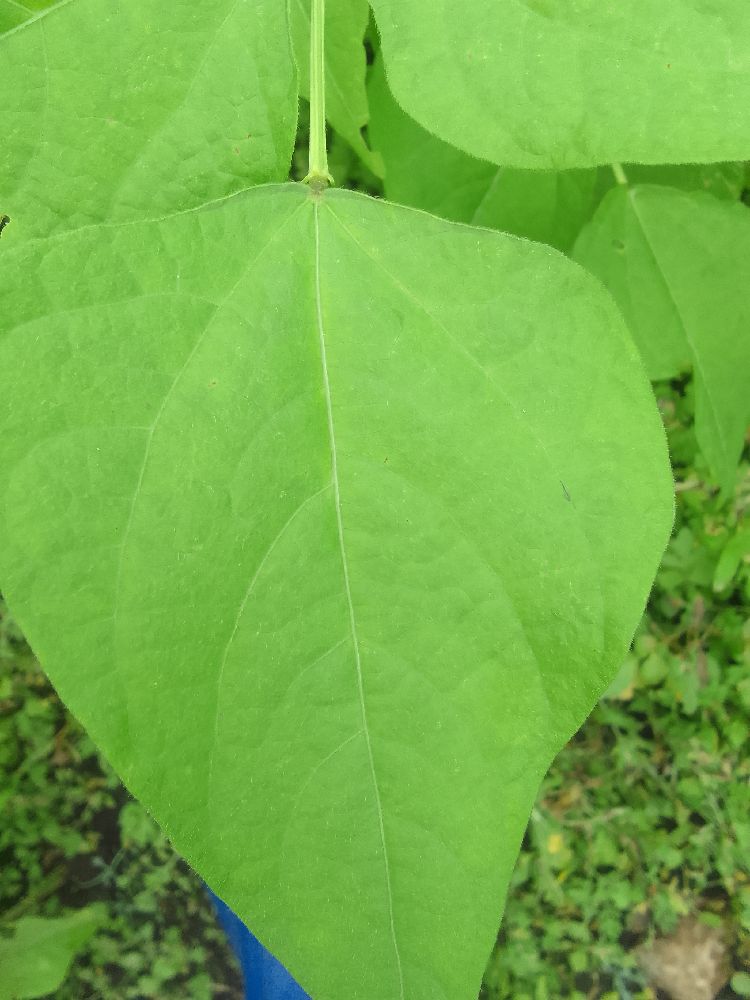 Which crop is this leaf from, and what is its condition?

common bean, healthy
